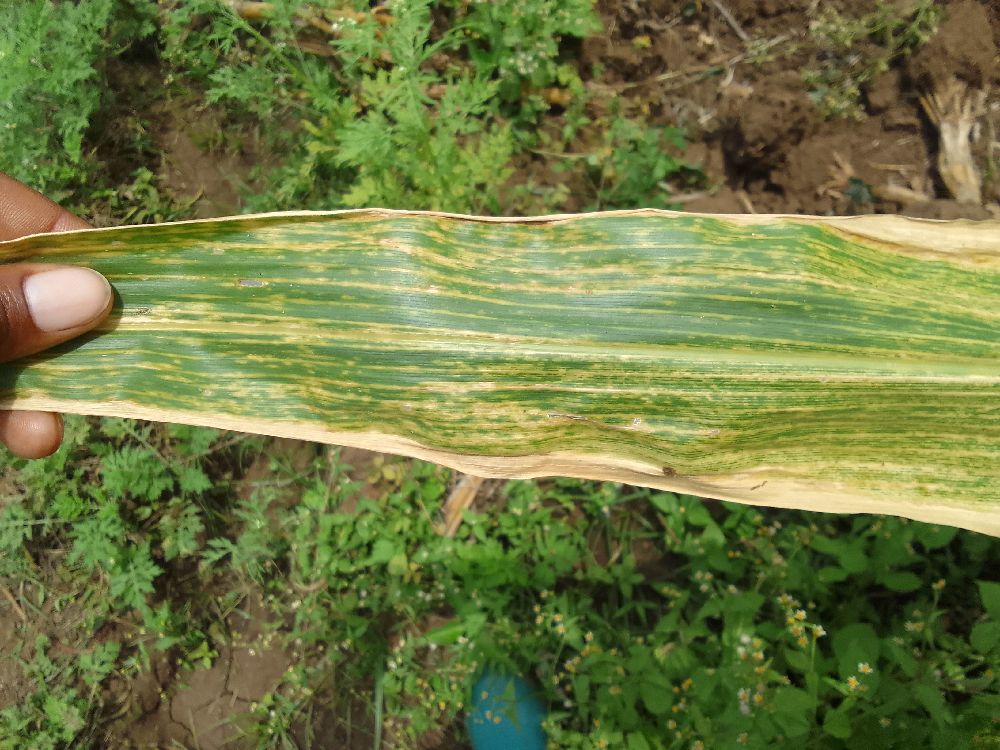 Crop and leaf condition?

maize, maize lethal necrosis
